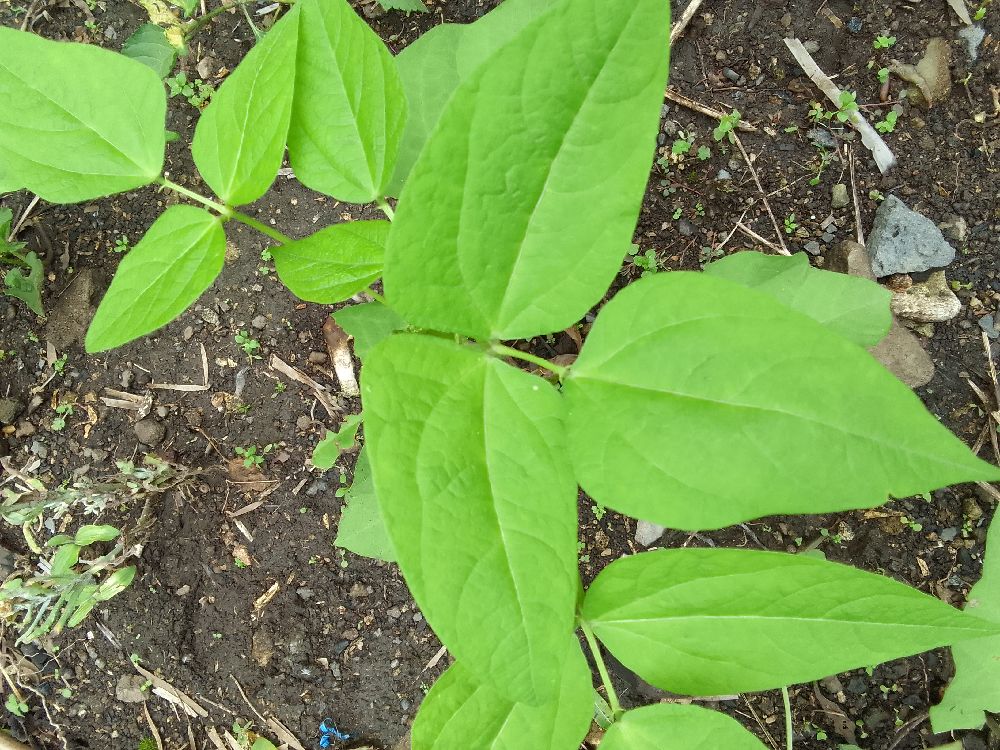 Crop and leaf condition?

common bean, healthy
